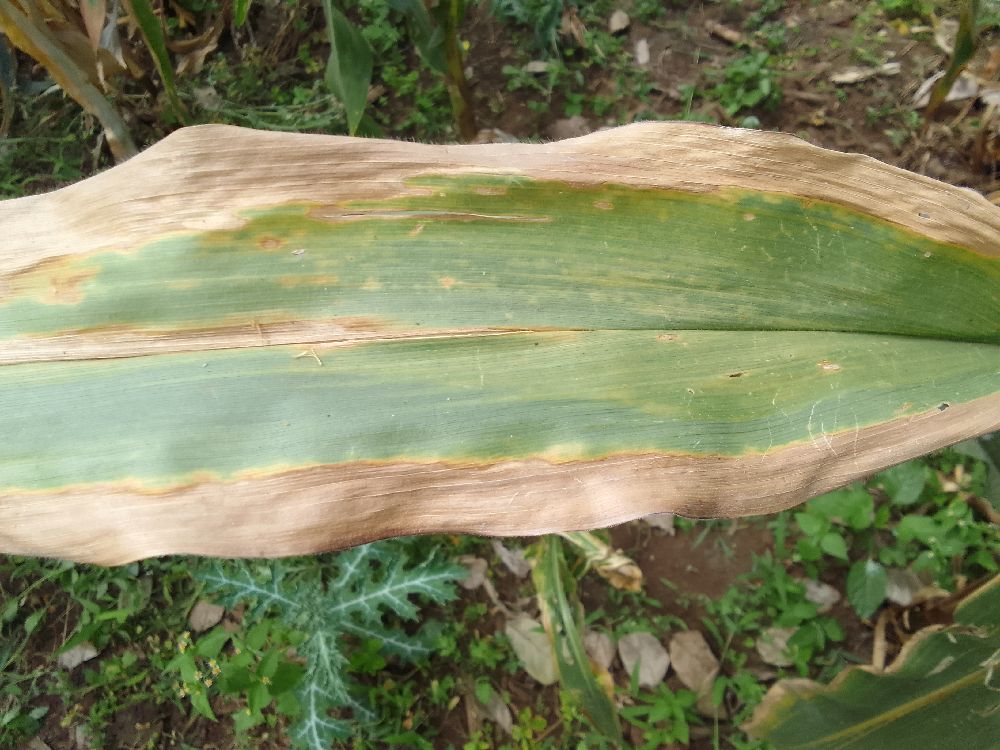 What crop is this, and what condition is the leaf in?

maize, maize lethal necrosis
